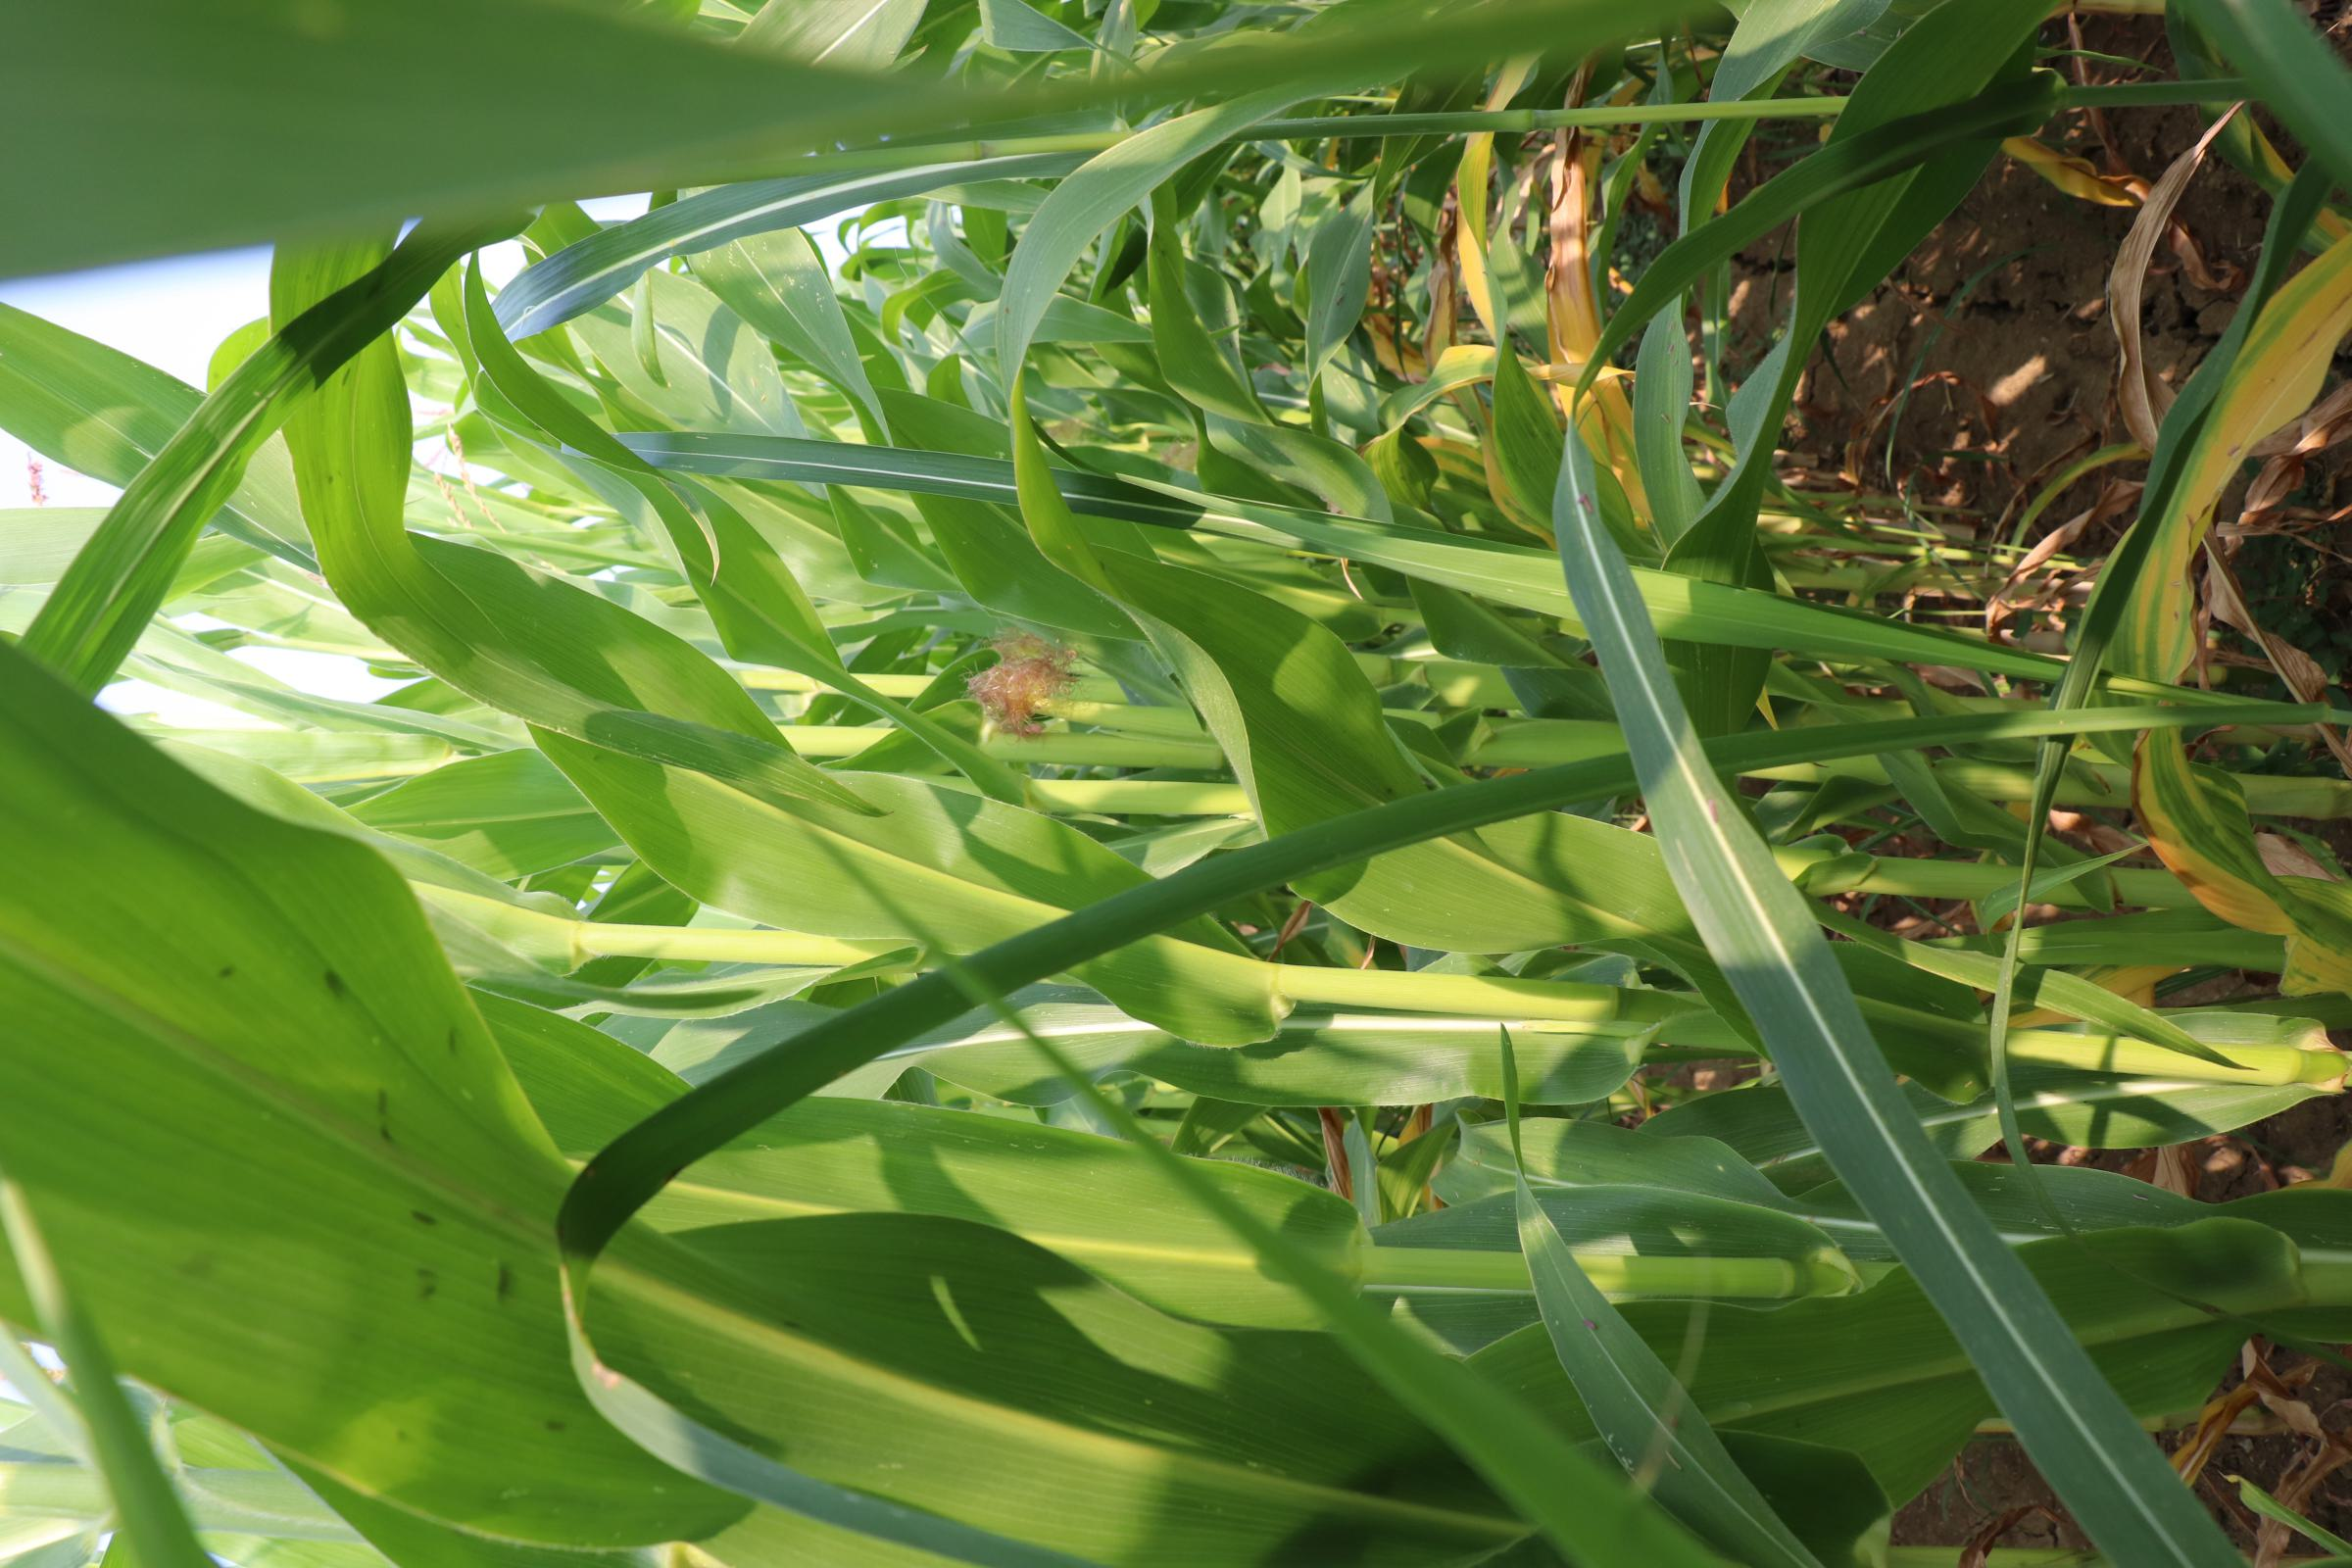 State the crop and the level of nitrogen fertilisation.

maize, no added nitrogen
